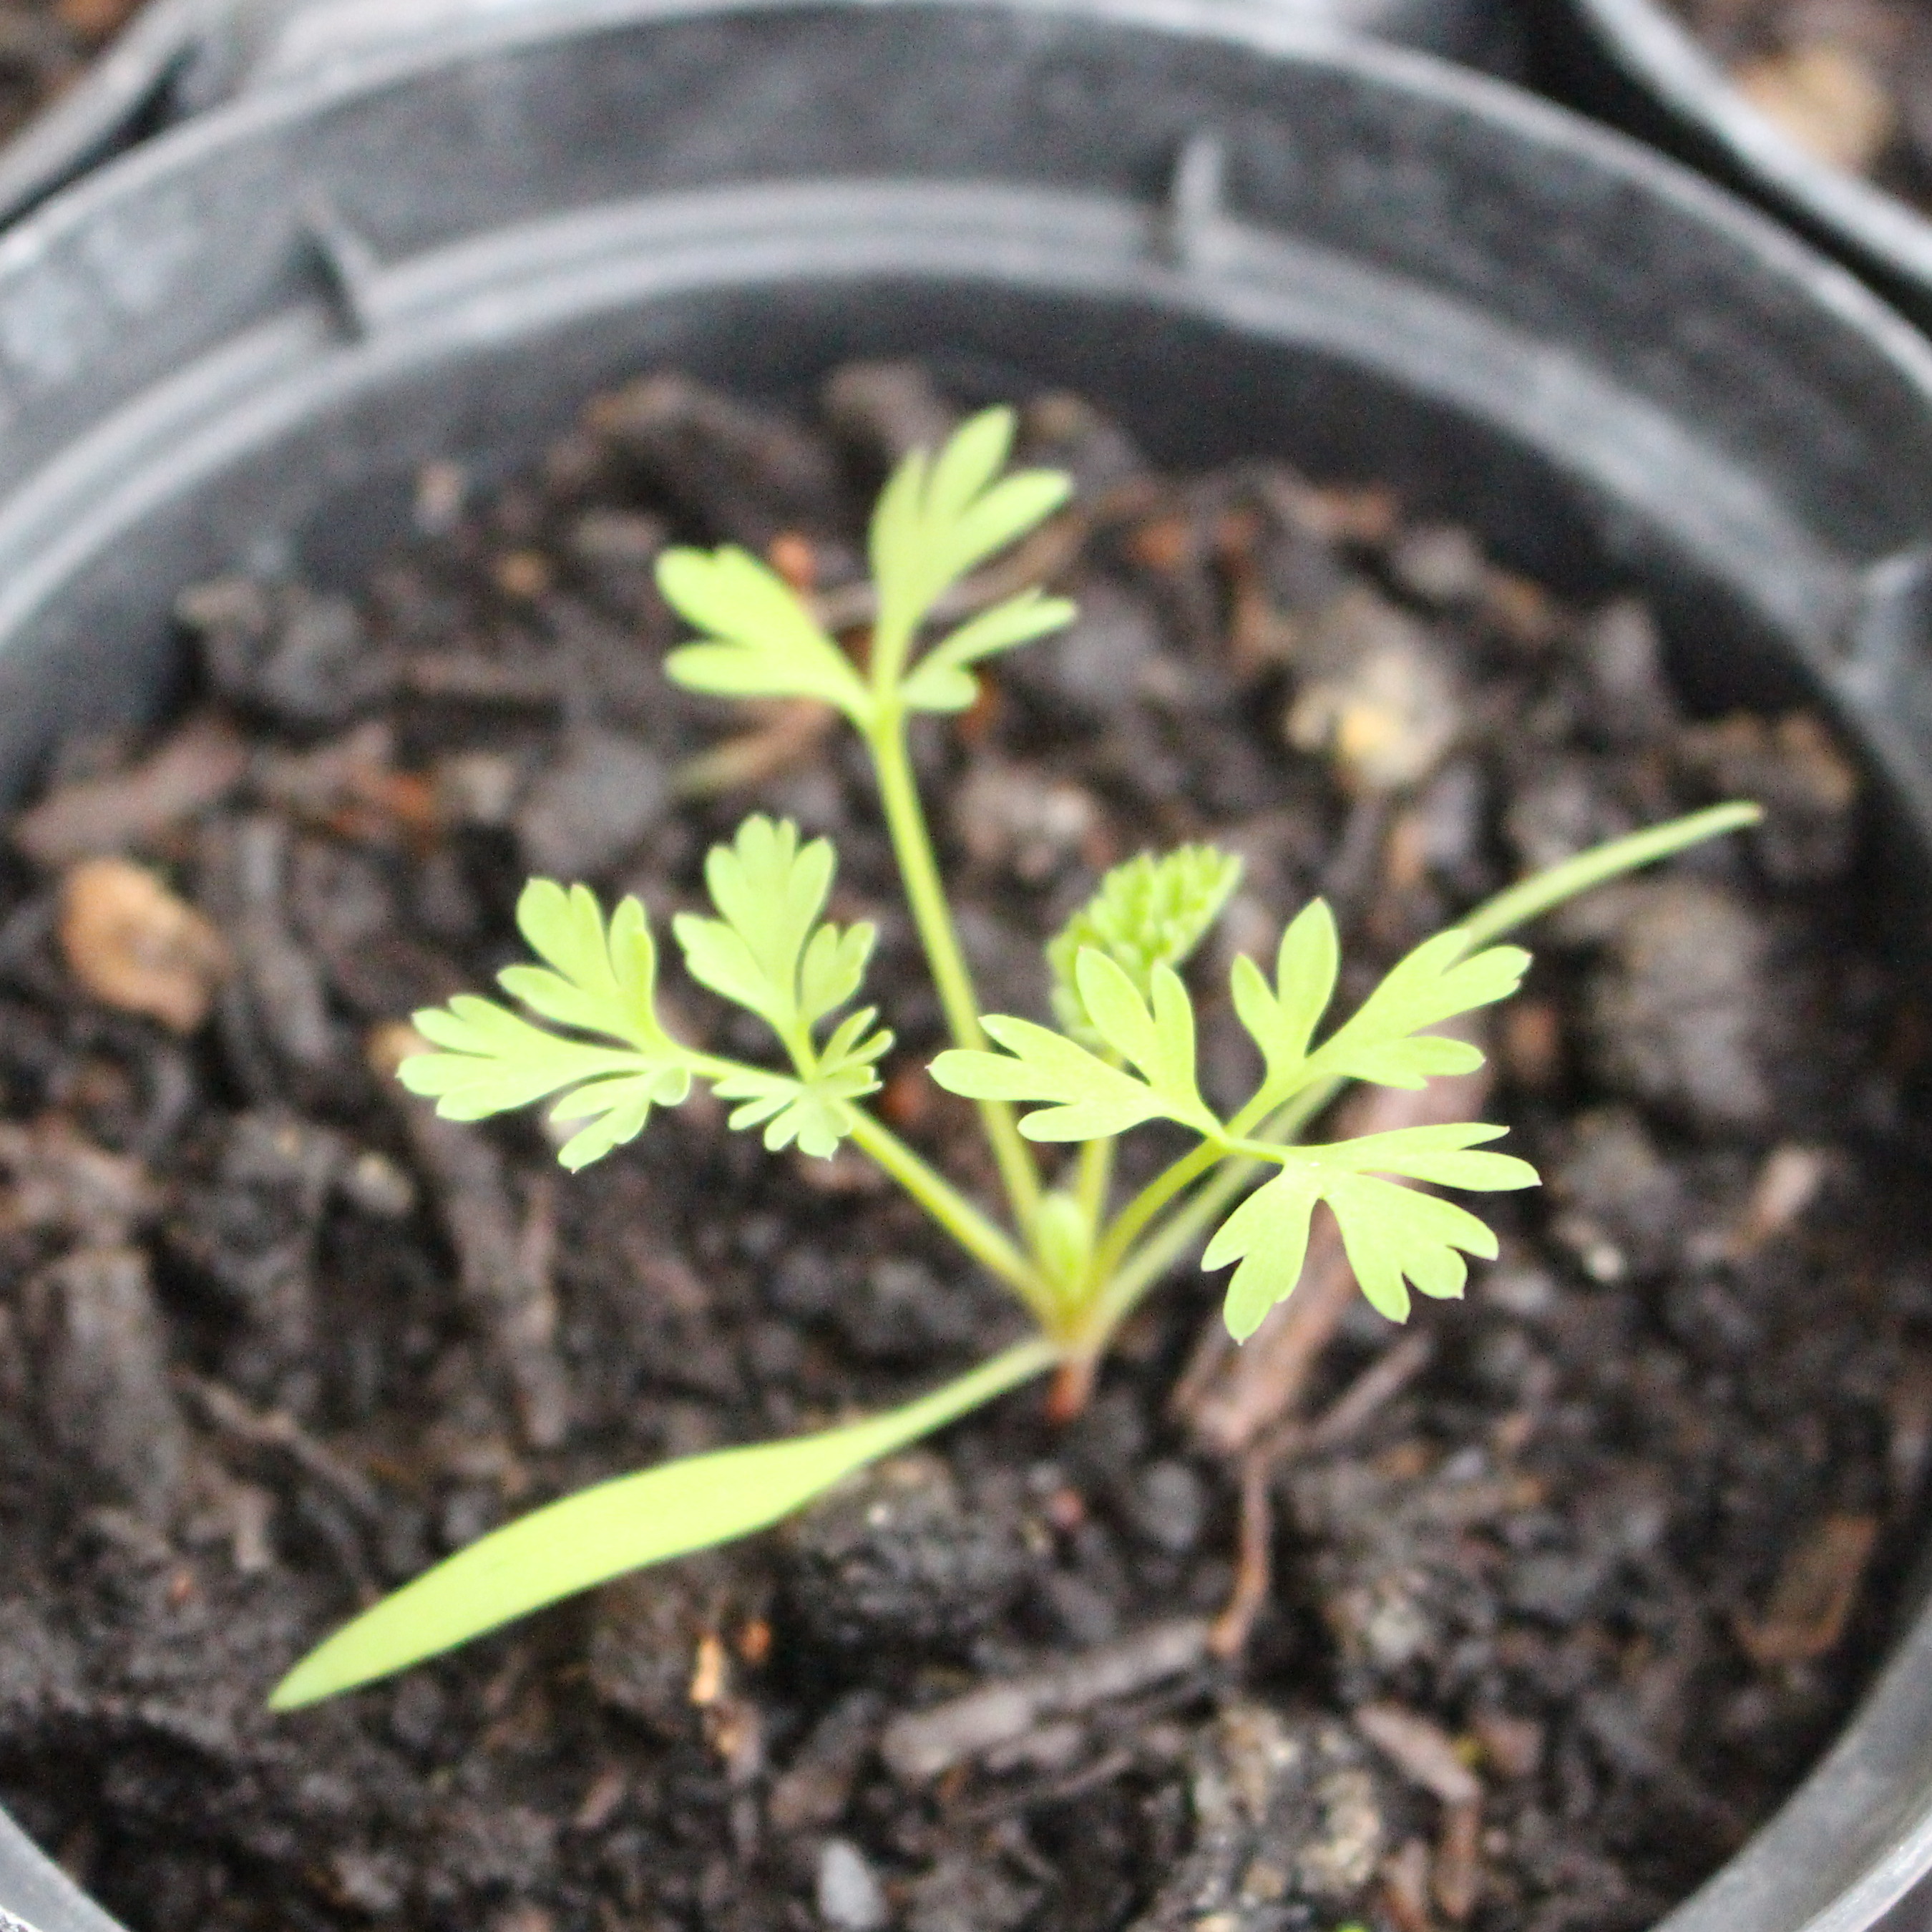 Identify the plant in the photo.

Fumaria officinalis
